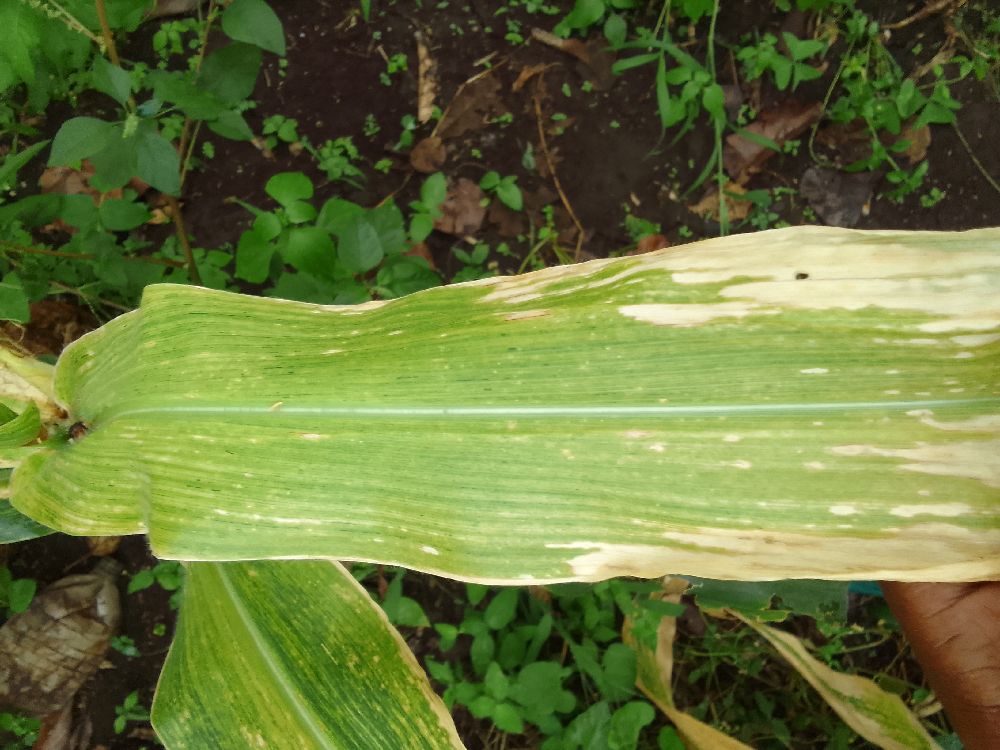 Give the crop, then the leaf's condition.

maize, maize lethal necrosis
